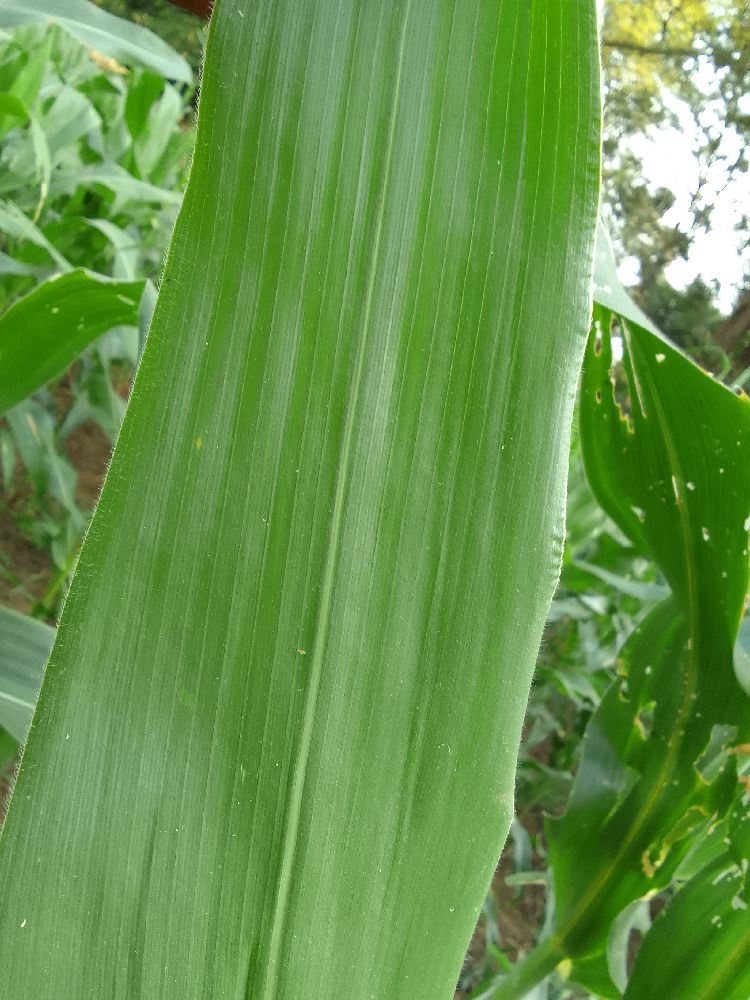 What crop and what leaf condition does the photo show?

maize, healthy
